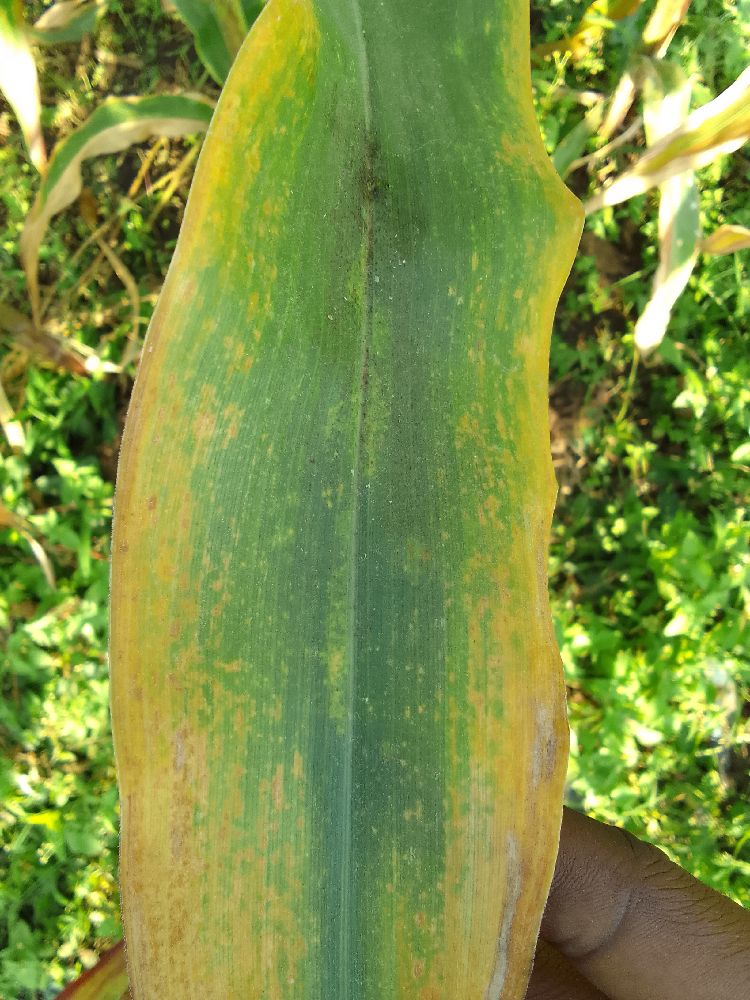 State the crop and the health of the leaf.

maize, maize lethal necrosis
